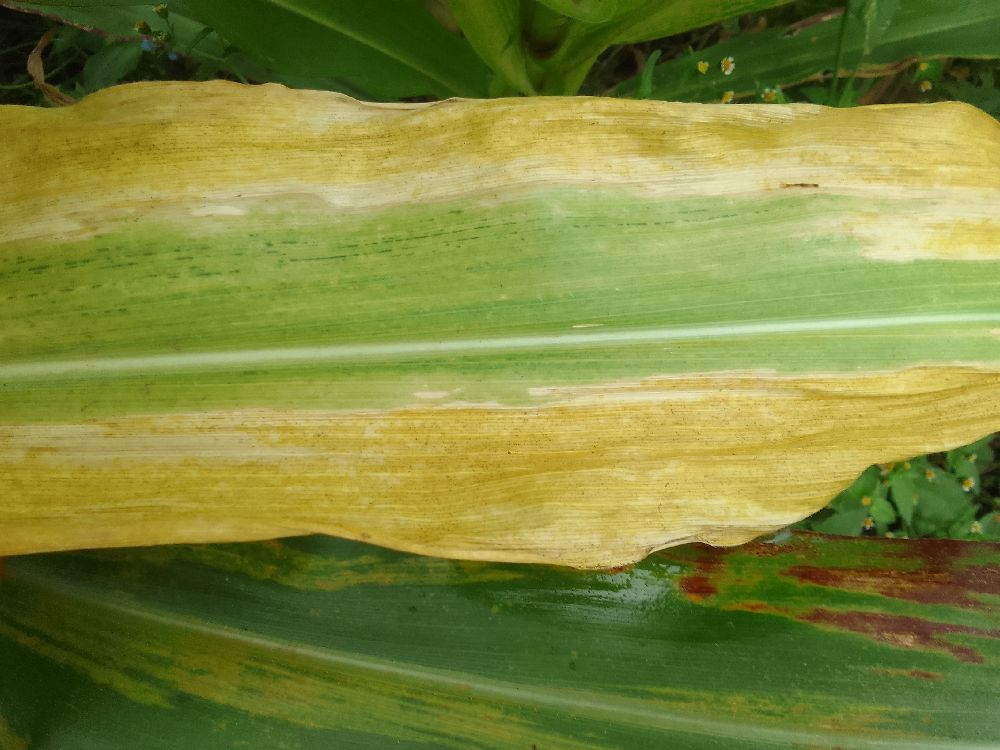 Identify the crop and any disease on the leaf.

maize, maize lethal necrosis
